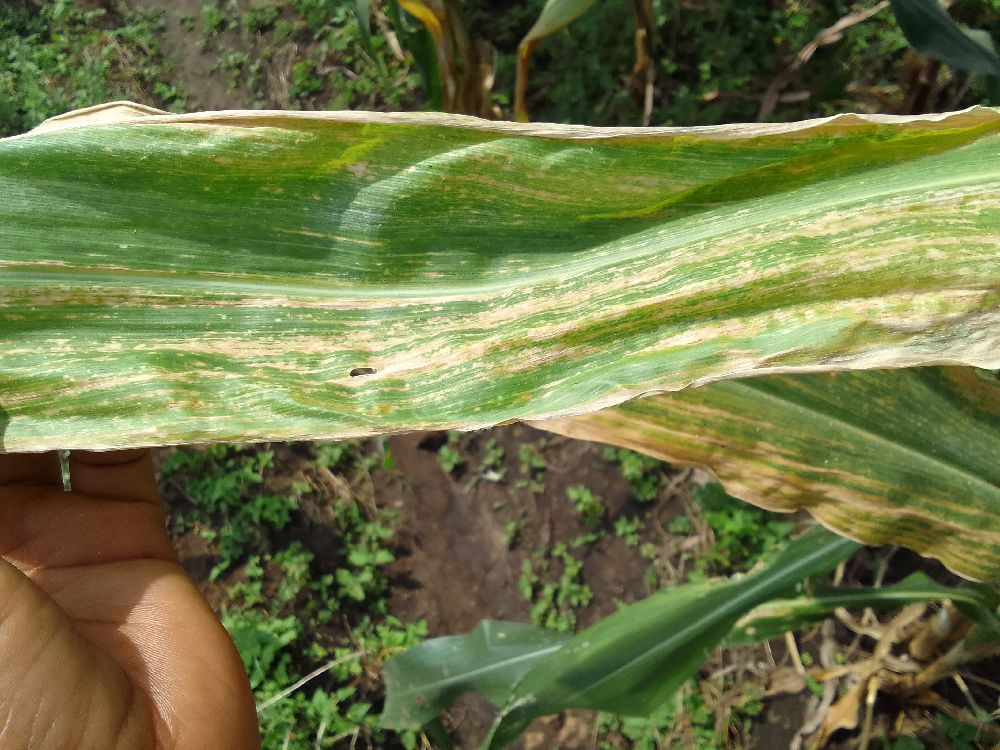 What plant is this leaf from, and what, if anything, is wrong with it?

maize, maize lethal necrosis
